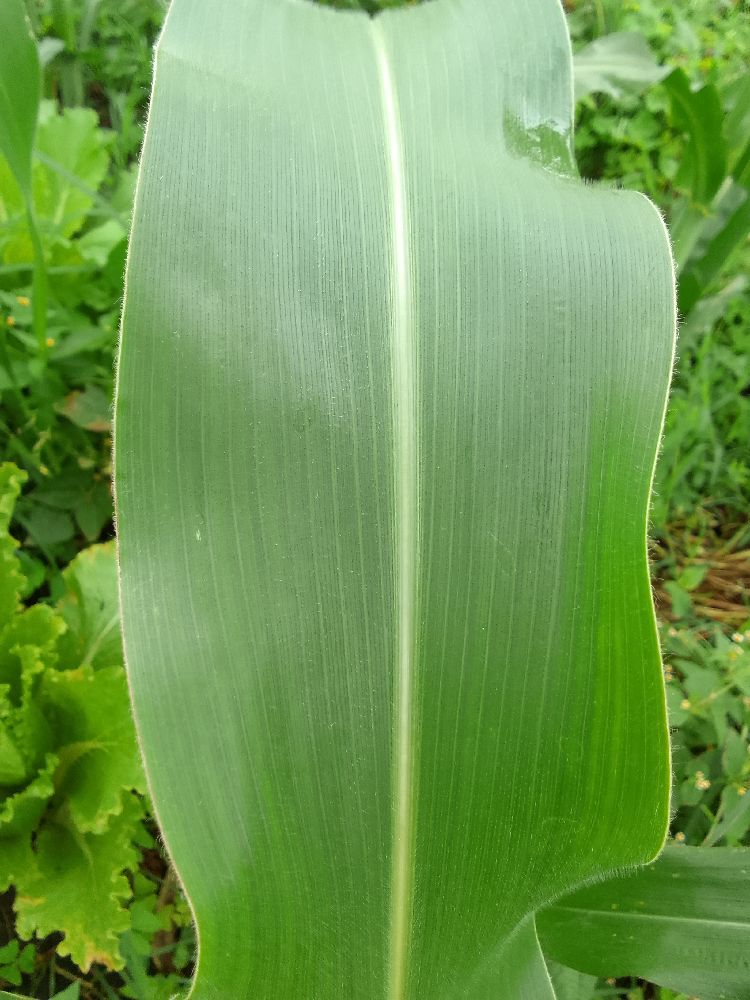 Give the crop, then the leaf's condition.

maize, healthy
